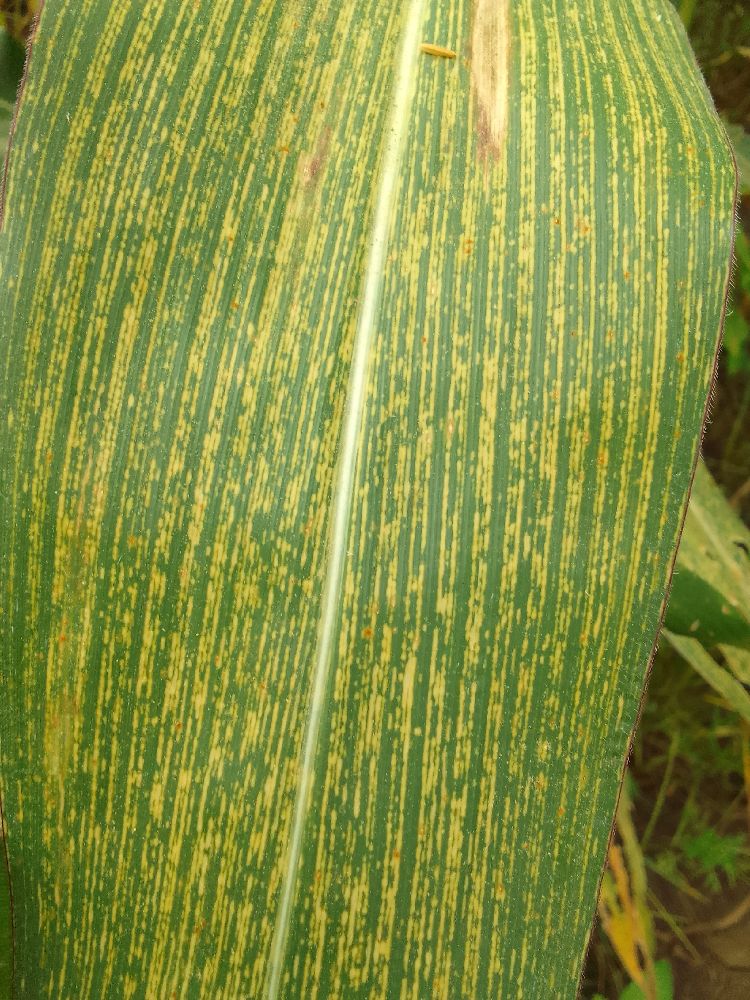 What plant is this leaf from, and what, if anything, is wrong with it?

maize, maize streak virus
